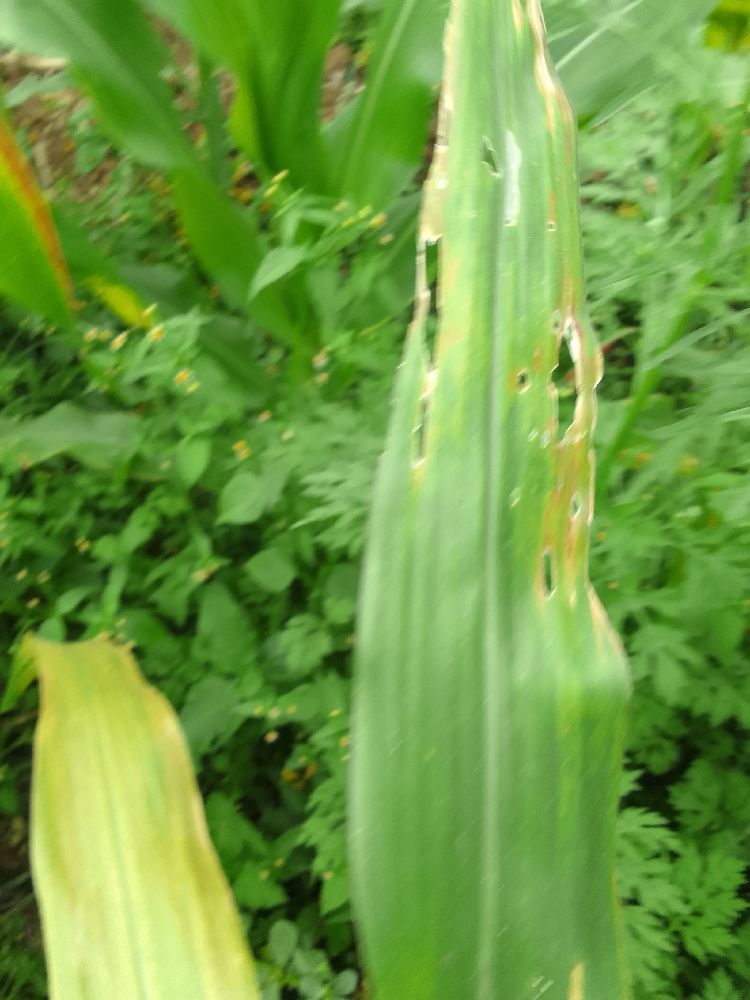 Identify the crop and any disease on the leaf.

maize, maize lethal necrosis
